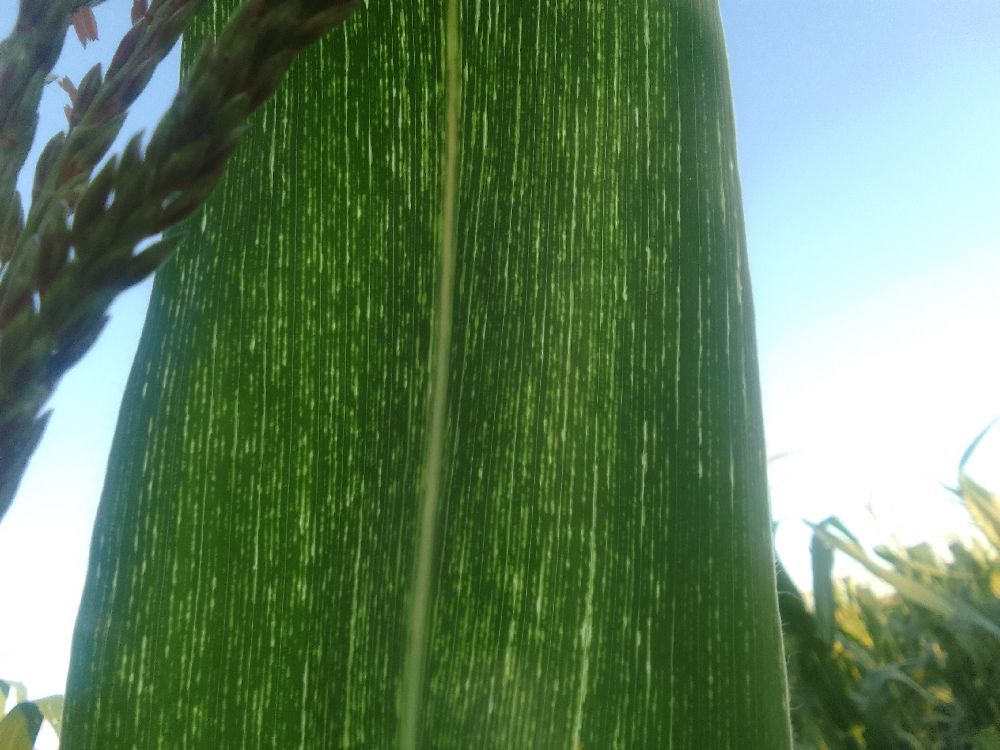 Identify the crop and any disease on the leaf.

maize, maize streak virus
